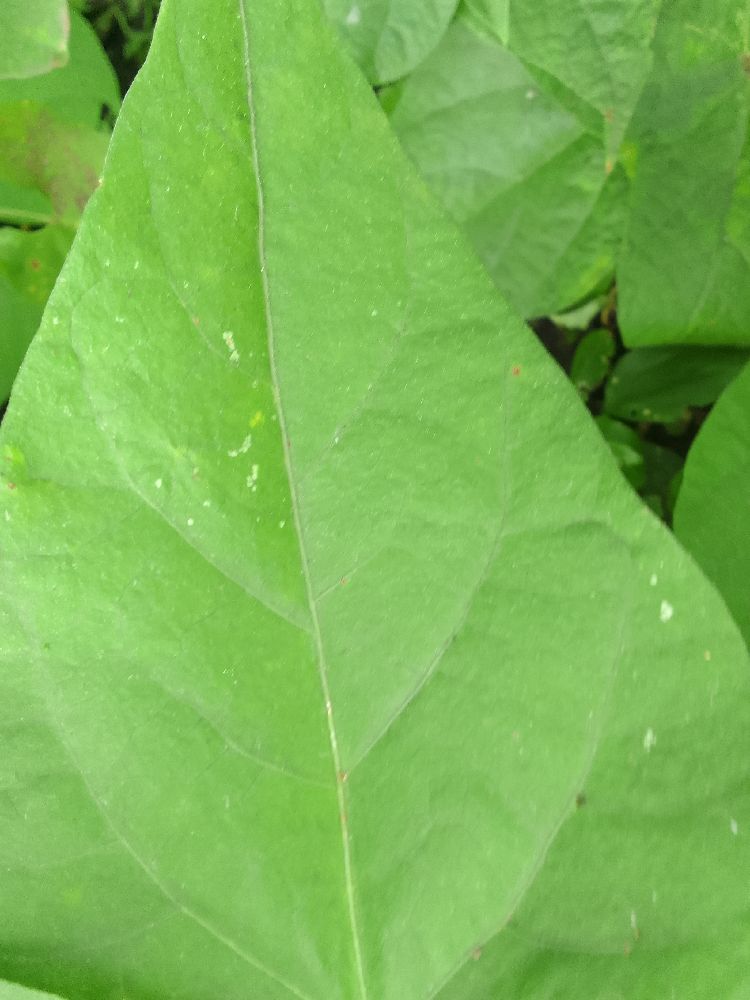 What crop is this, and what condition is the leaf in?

common bean, healthy
